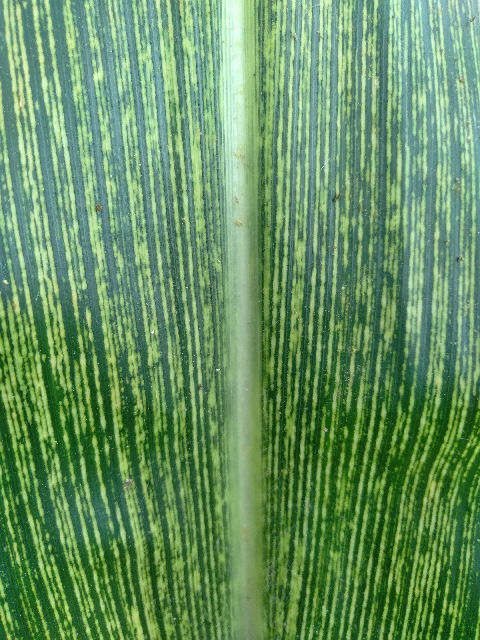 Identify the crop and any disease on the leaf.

maize, maize streak virus
